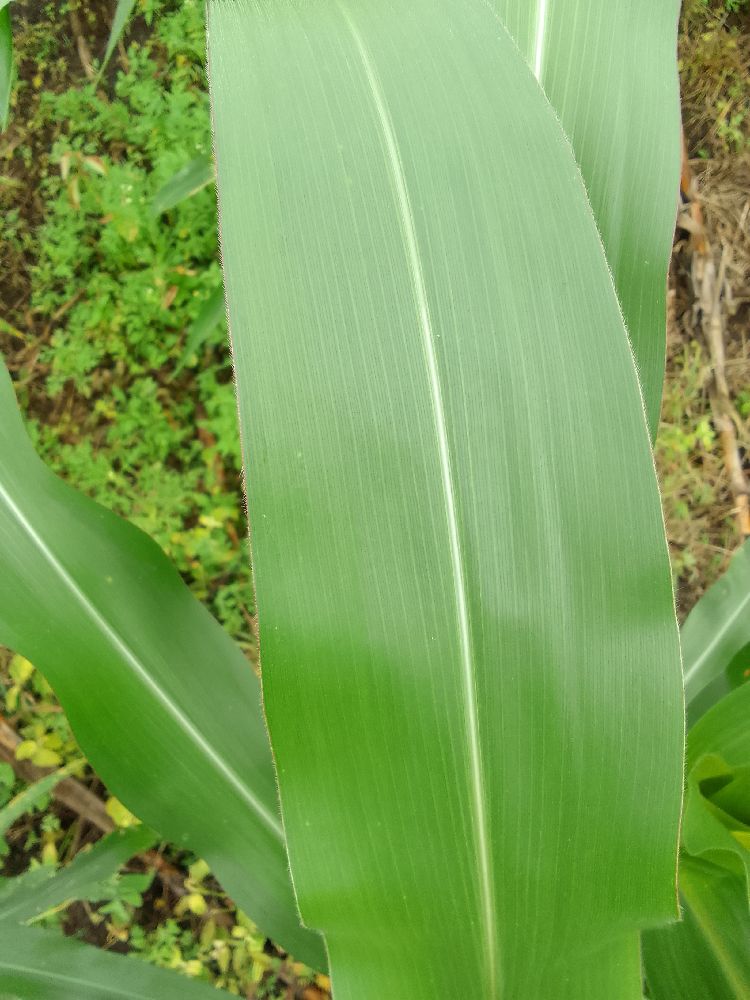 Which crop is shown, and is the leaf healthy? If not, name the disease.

maize, healthy
